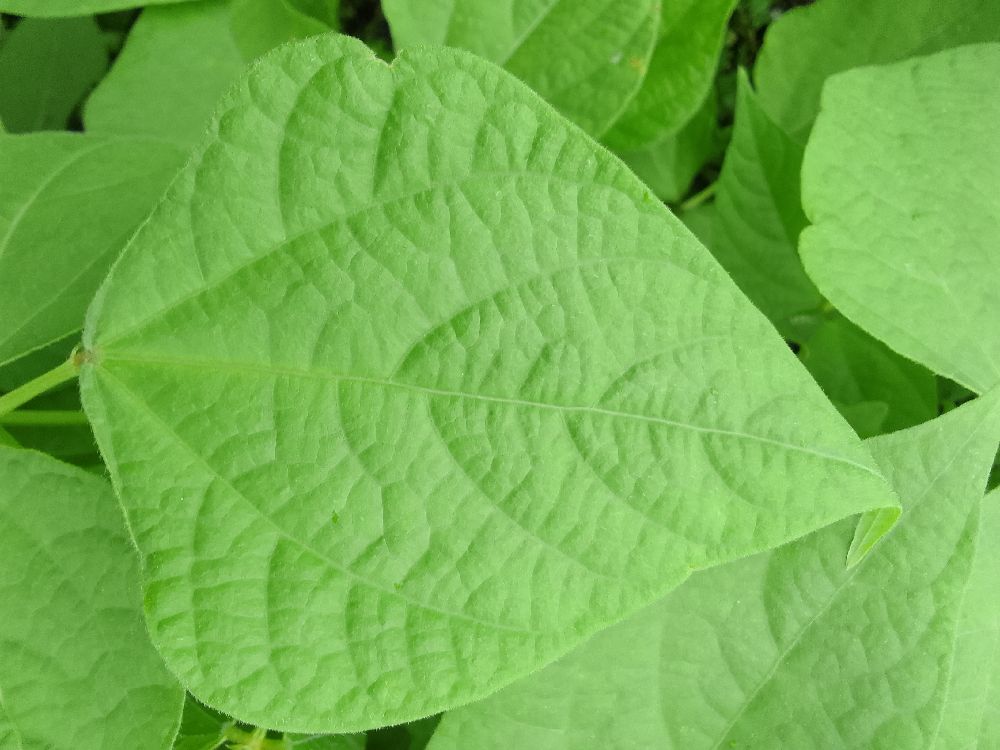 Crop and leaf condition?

common bean, healthy
